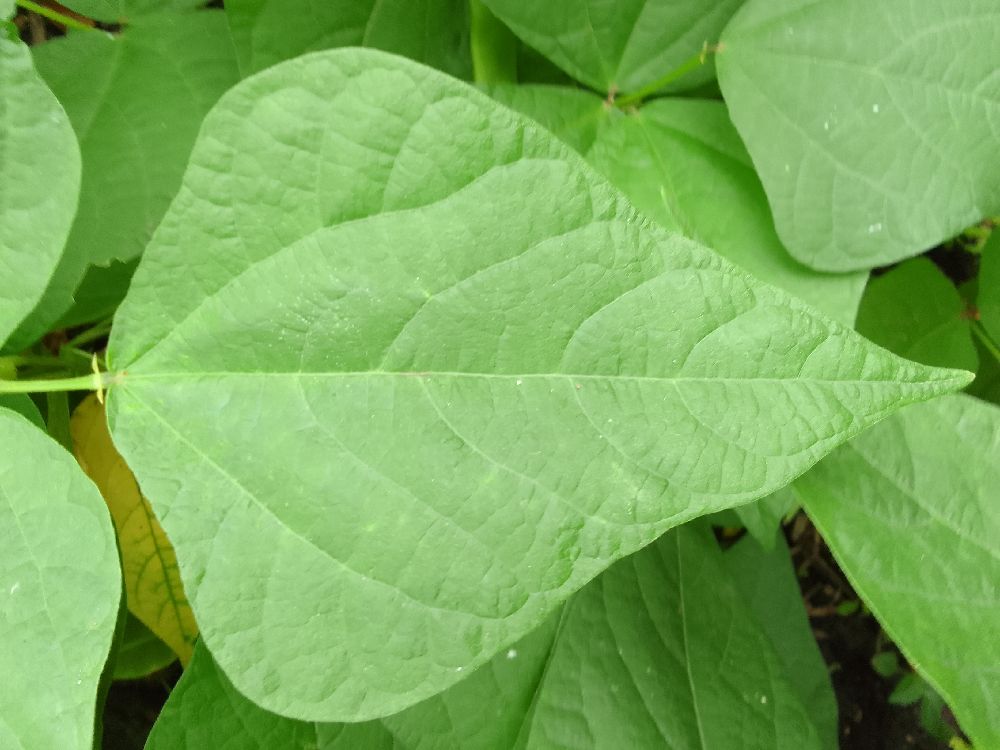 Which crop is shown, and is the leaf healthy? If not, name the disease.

common bean, healthy
